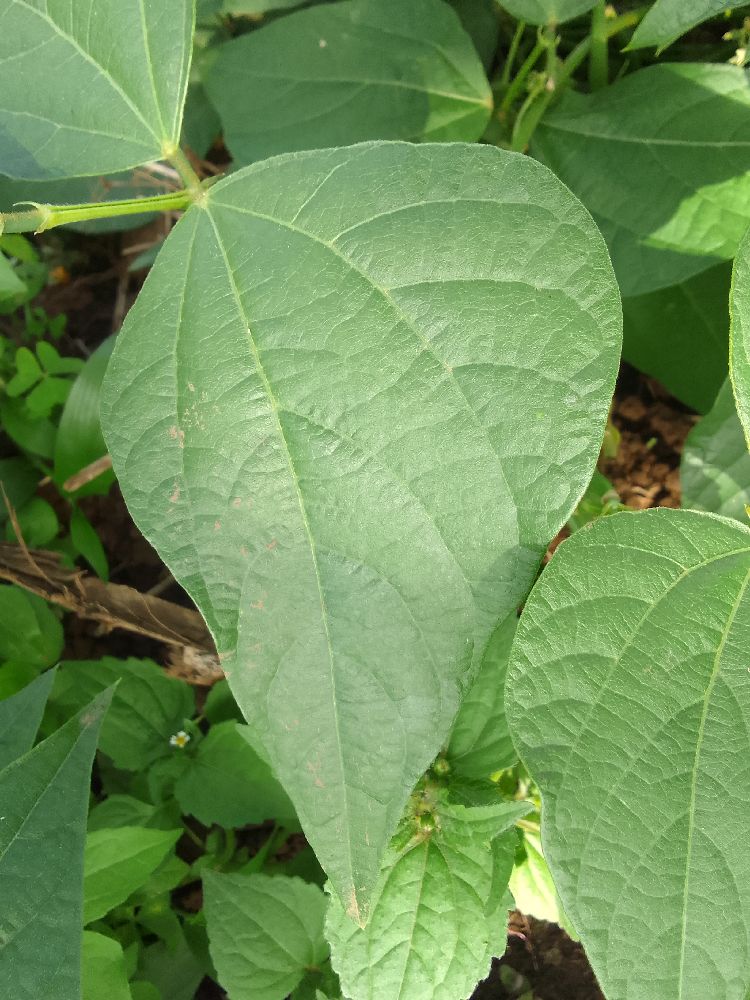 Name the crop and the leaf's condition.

common bean, healthy
